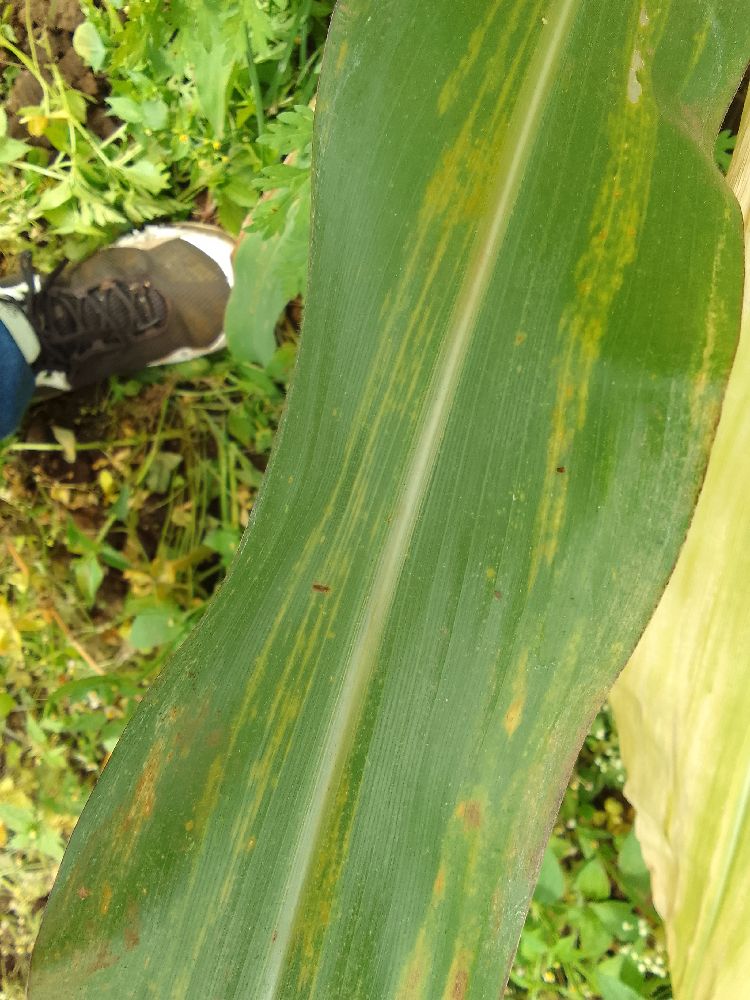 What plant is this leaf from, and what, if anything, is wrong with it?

maize, maize lethal necrosis
